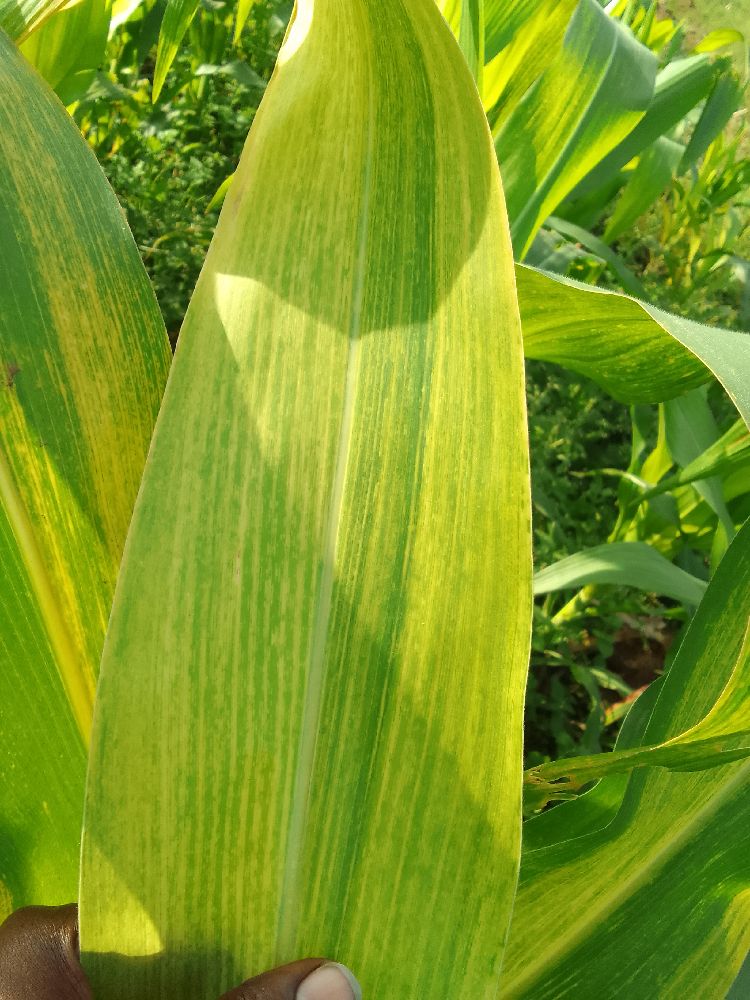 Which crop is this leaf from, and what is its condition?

maize, maize lethal necrosis
